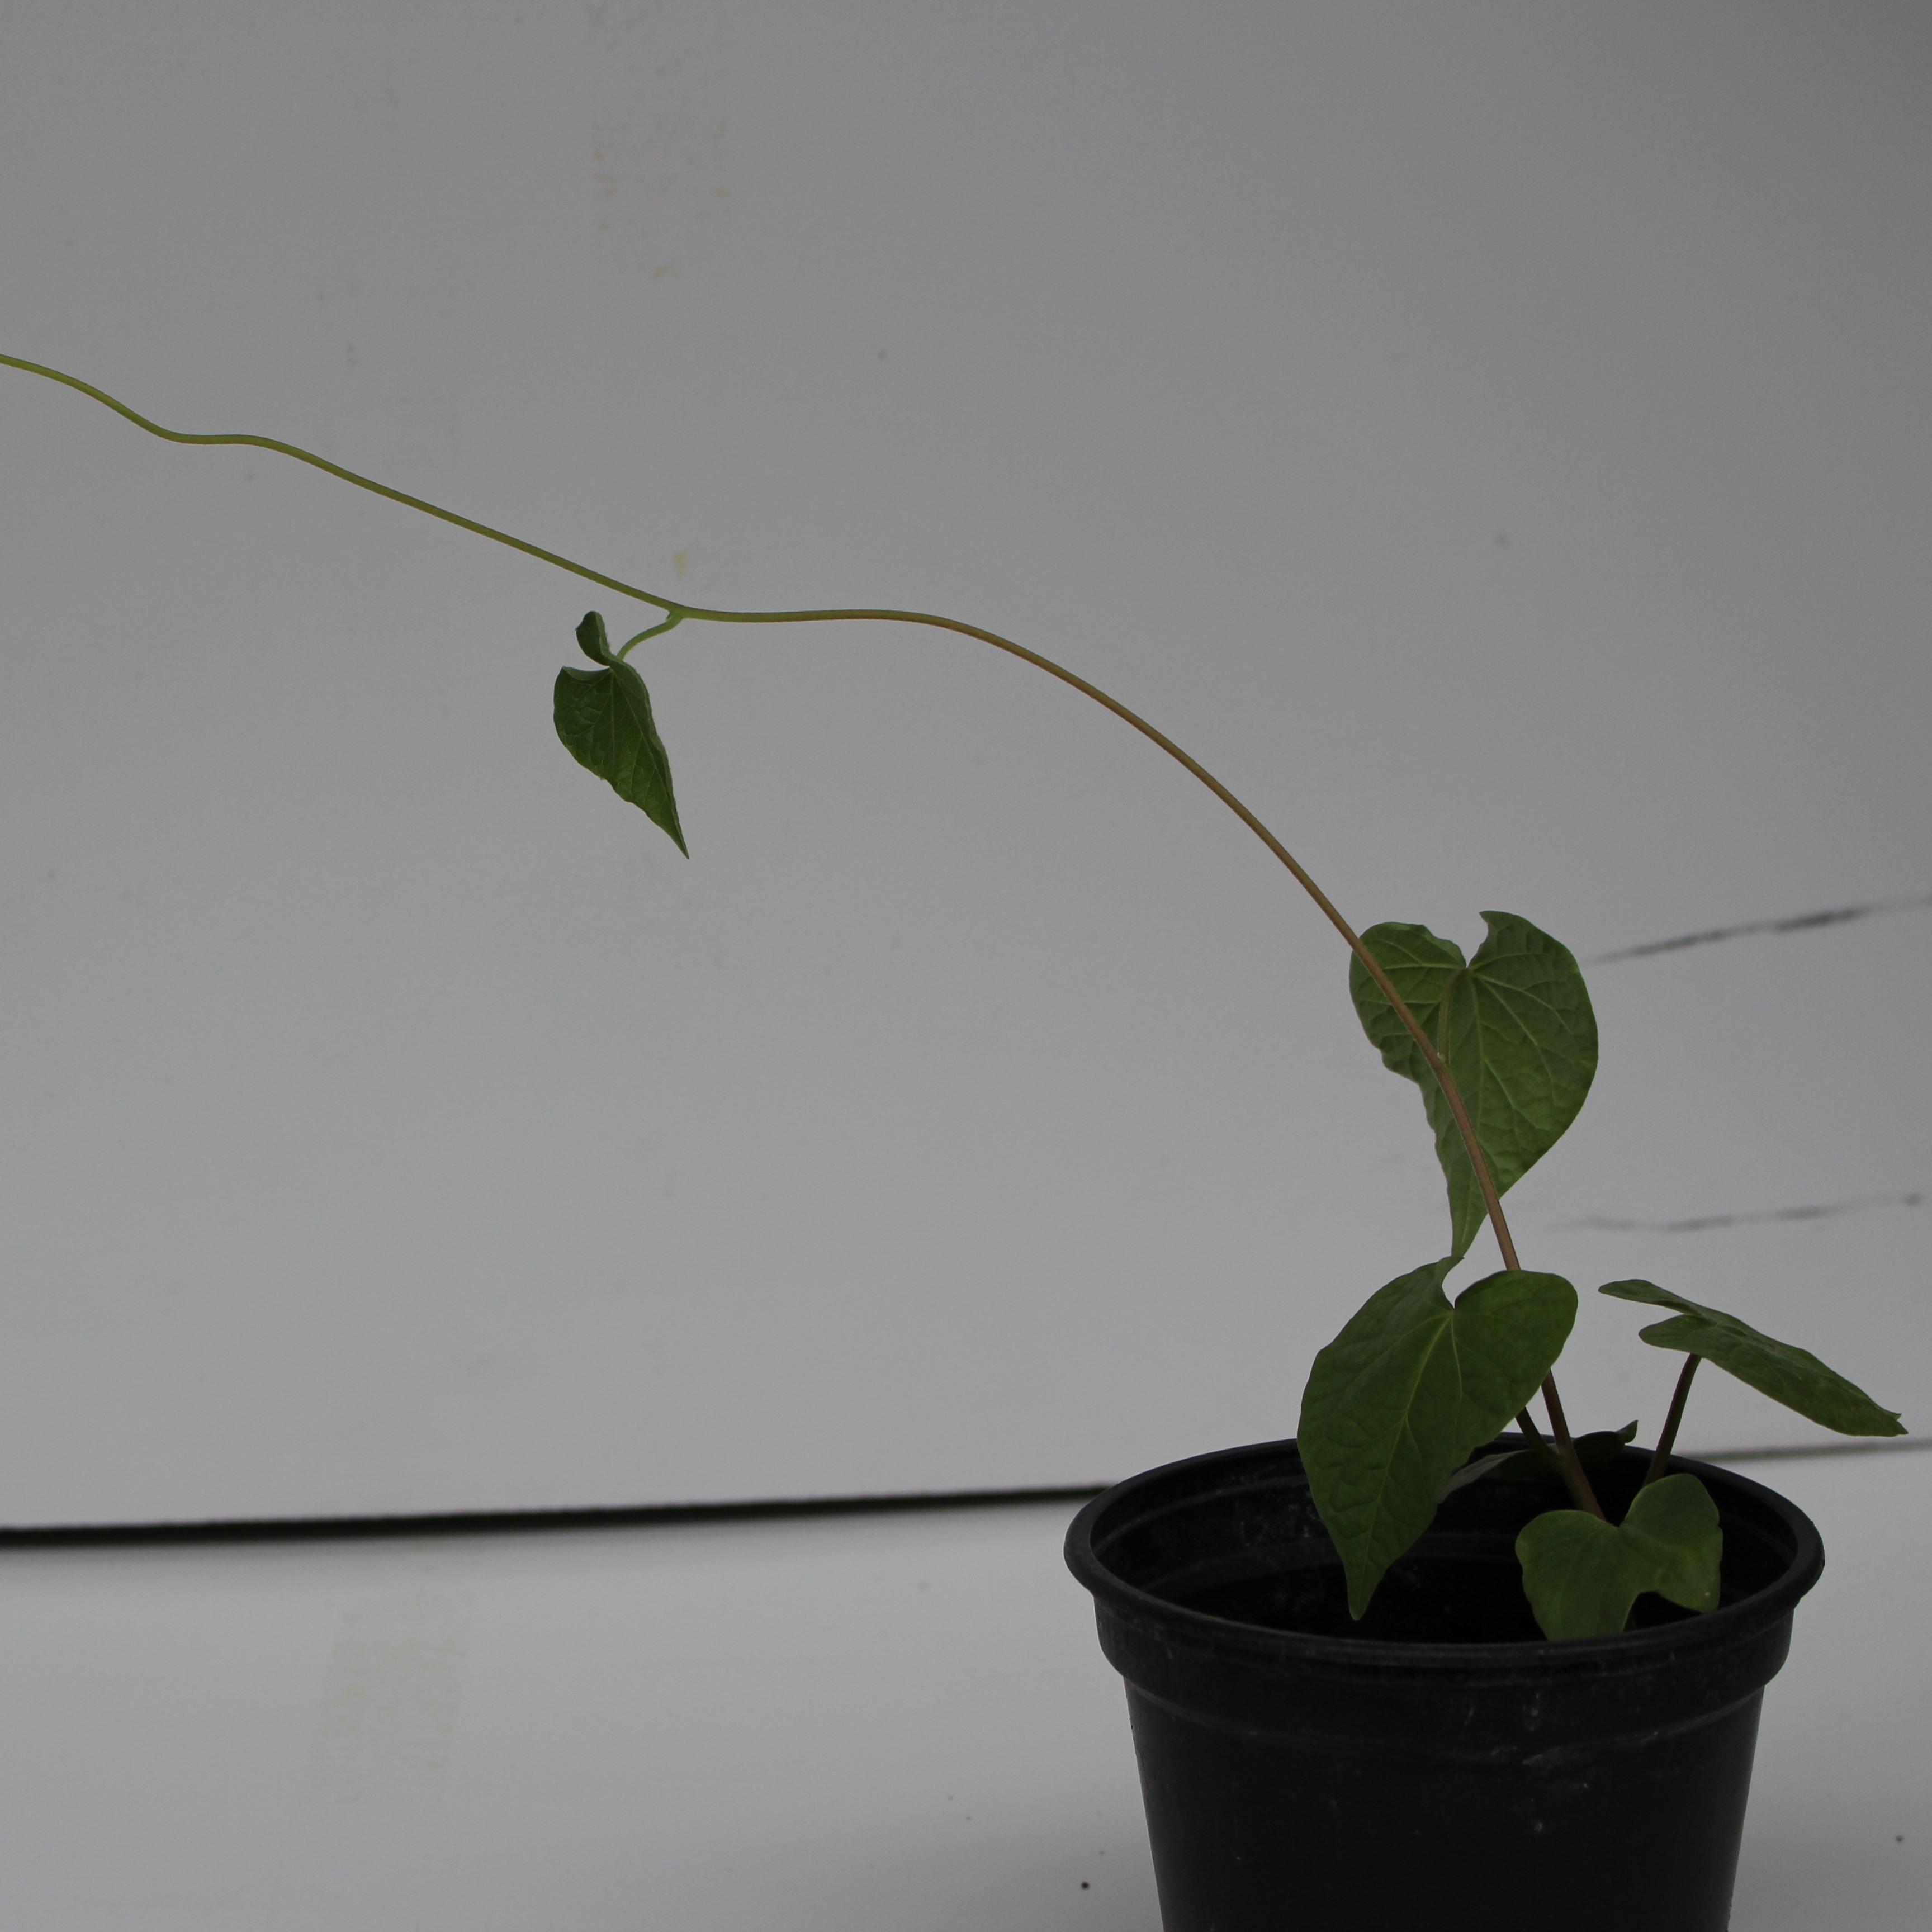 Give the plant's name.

Convolvulus arvensis
